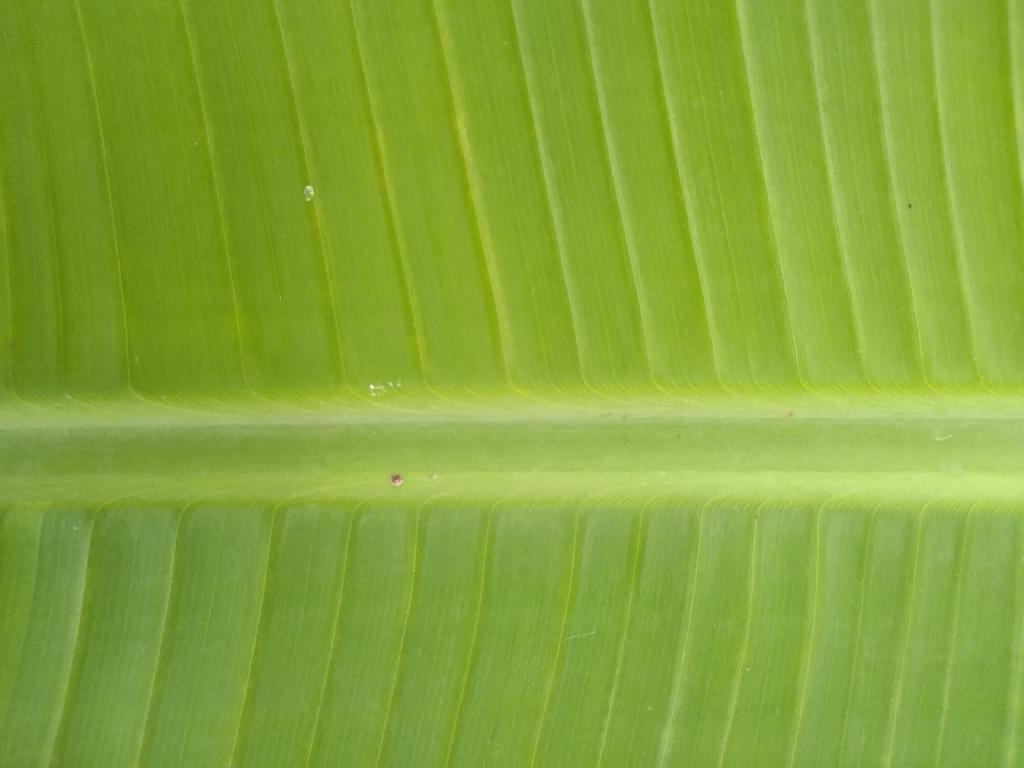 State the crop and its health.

banana, healthy
